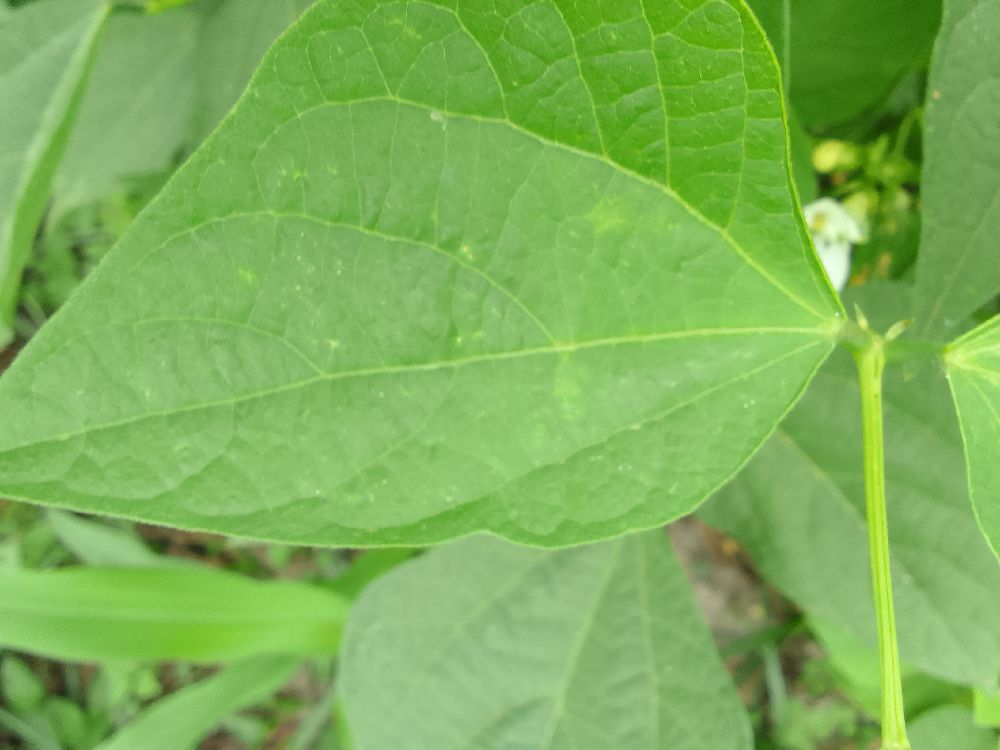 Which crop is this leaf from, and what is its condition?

common bean, healthy
